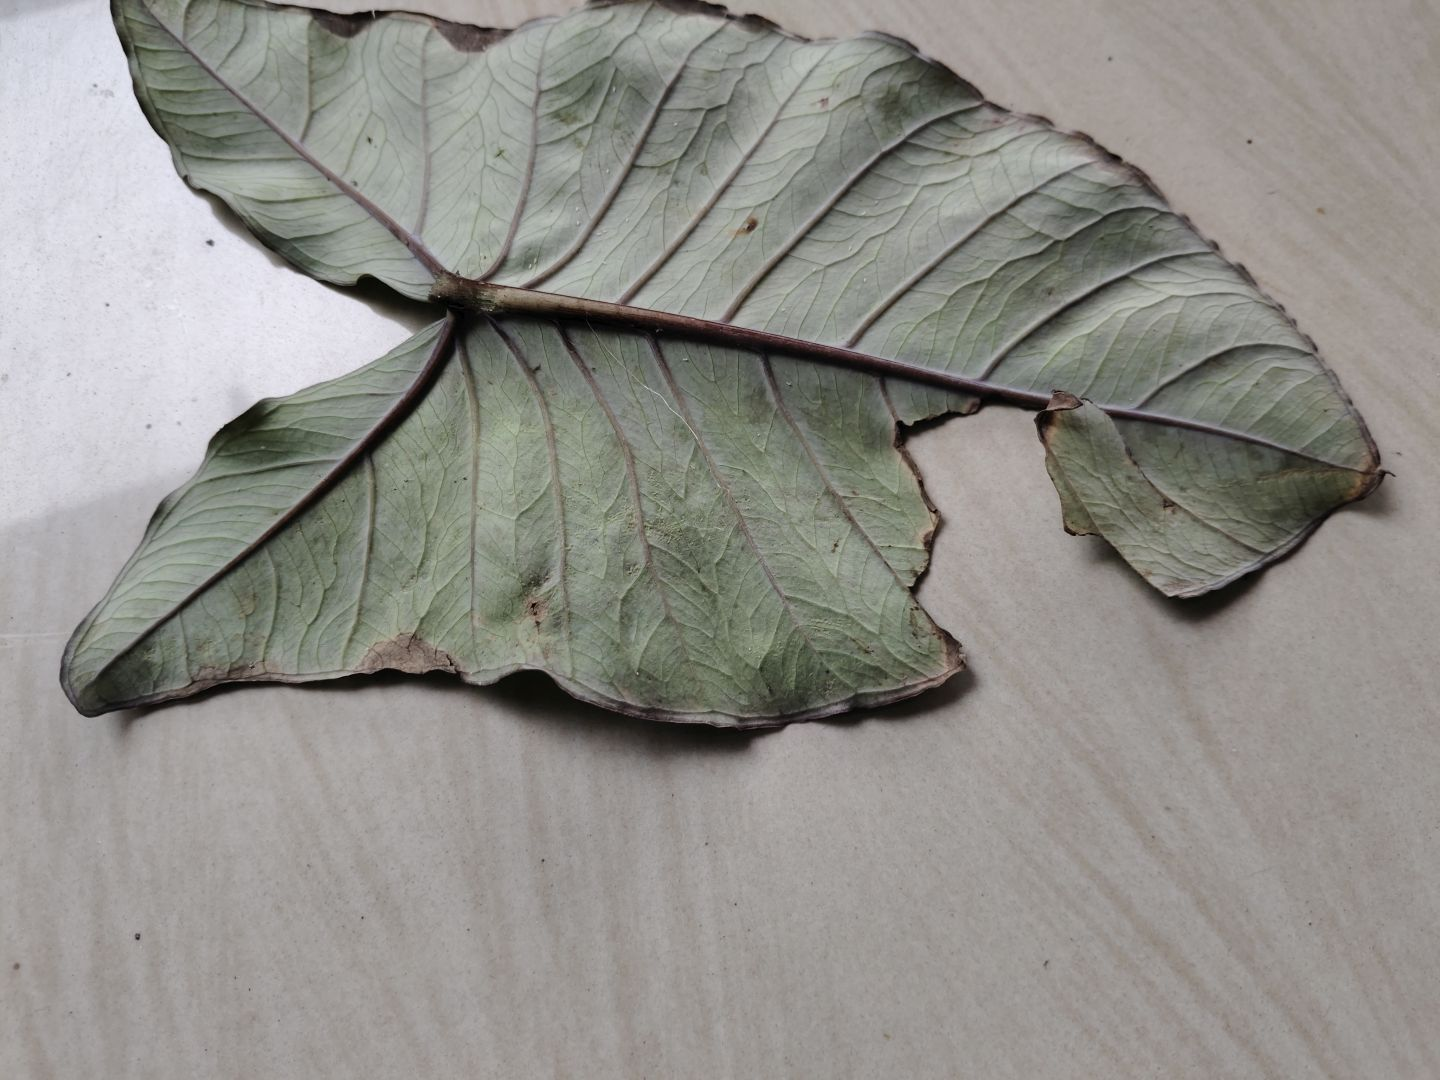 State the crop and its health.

taro, leaf blight
